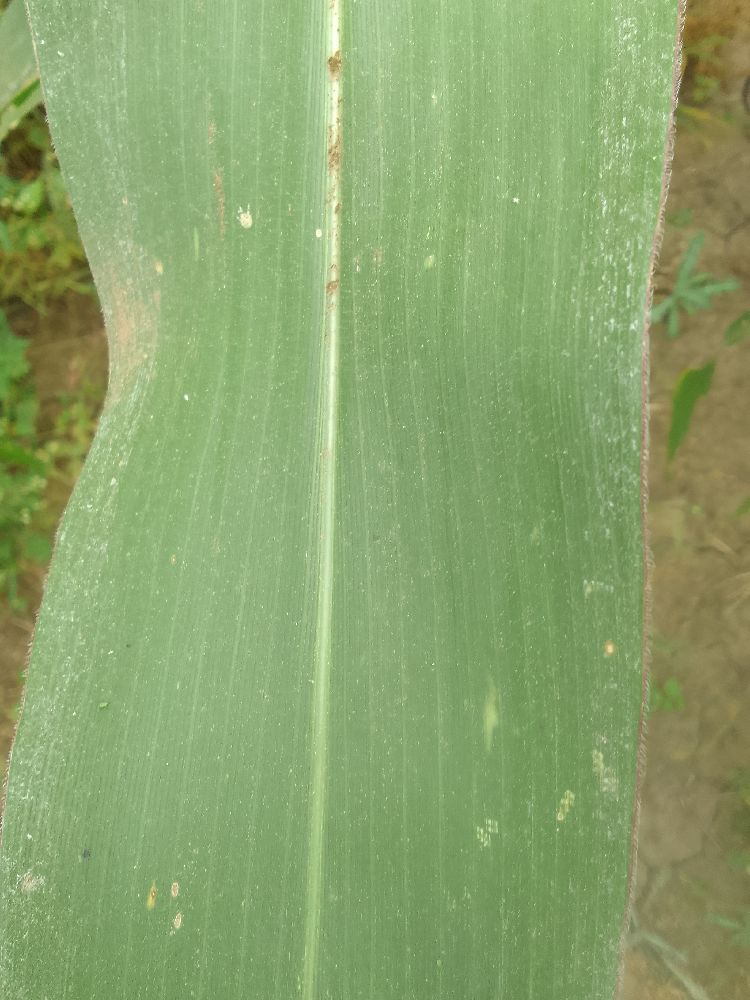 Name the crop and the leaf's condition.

maize, healthy
